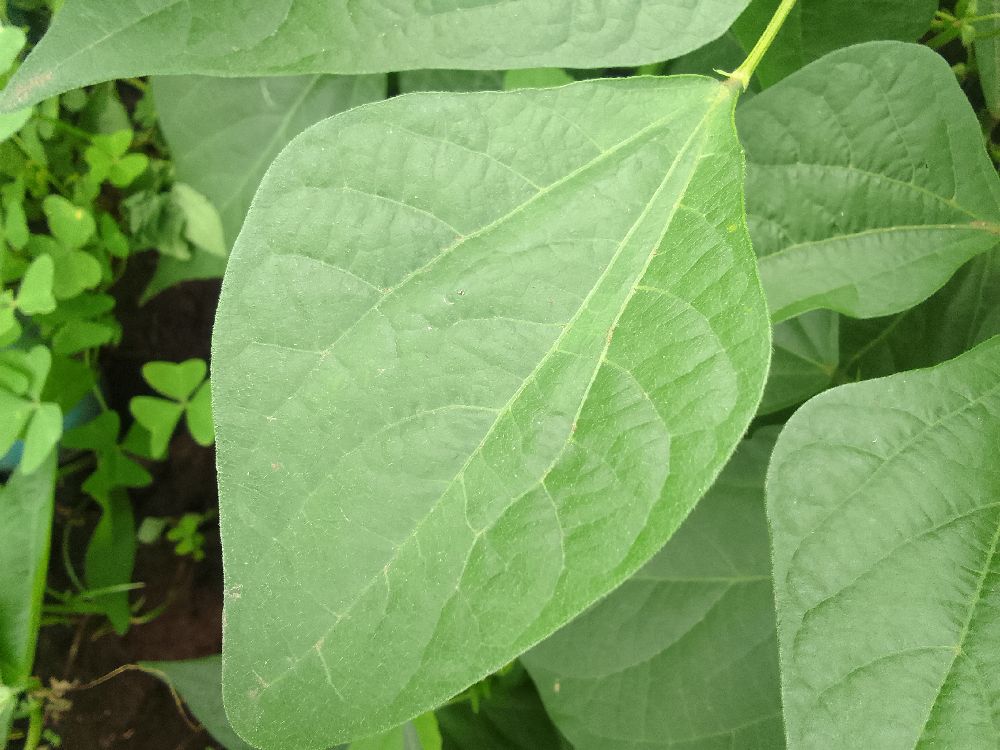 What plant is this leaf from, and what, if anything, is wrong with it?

common bean, healthy
